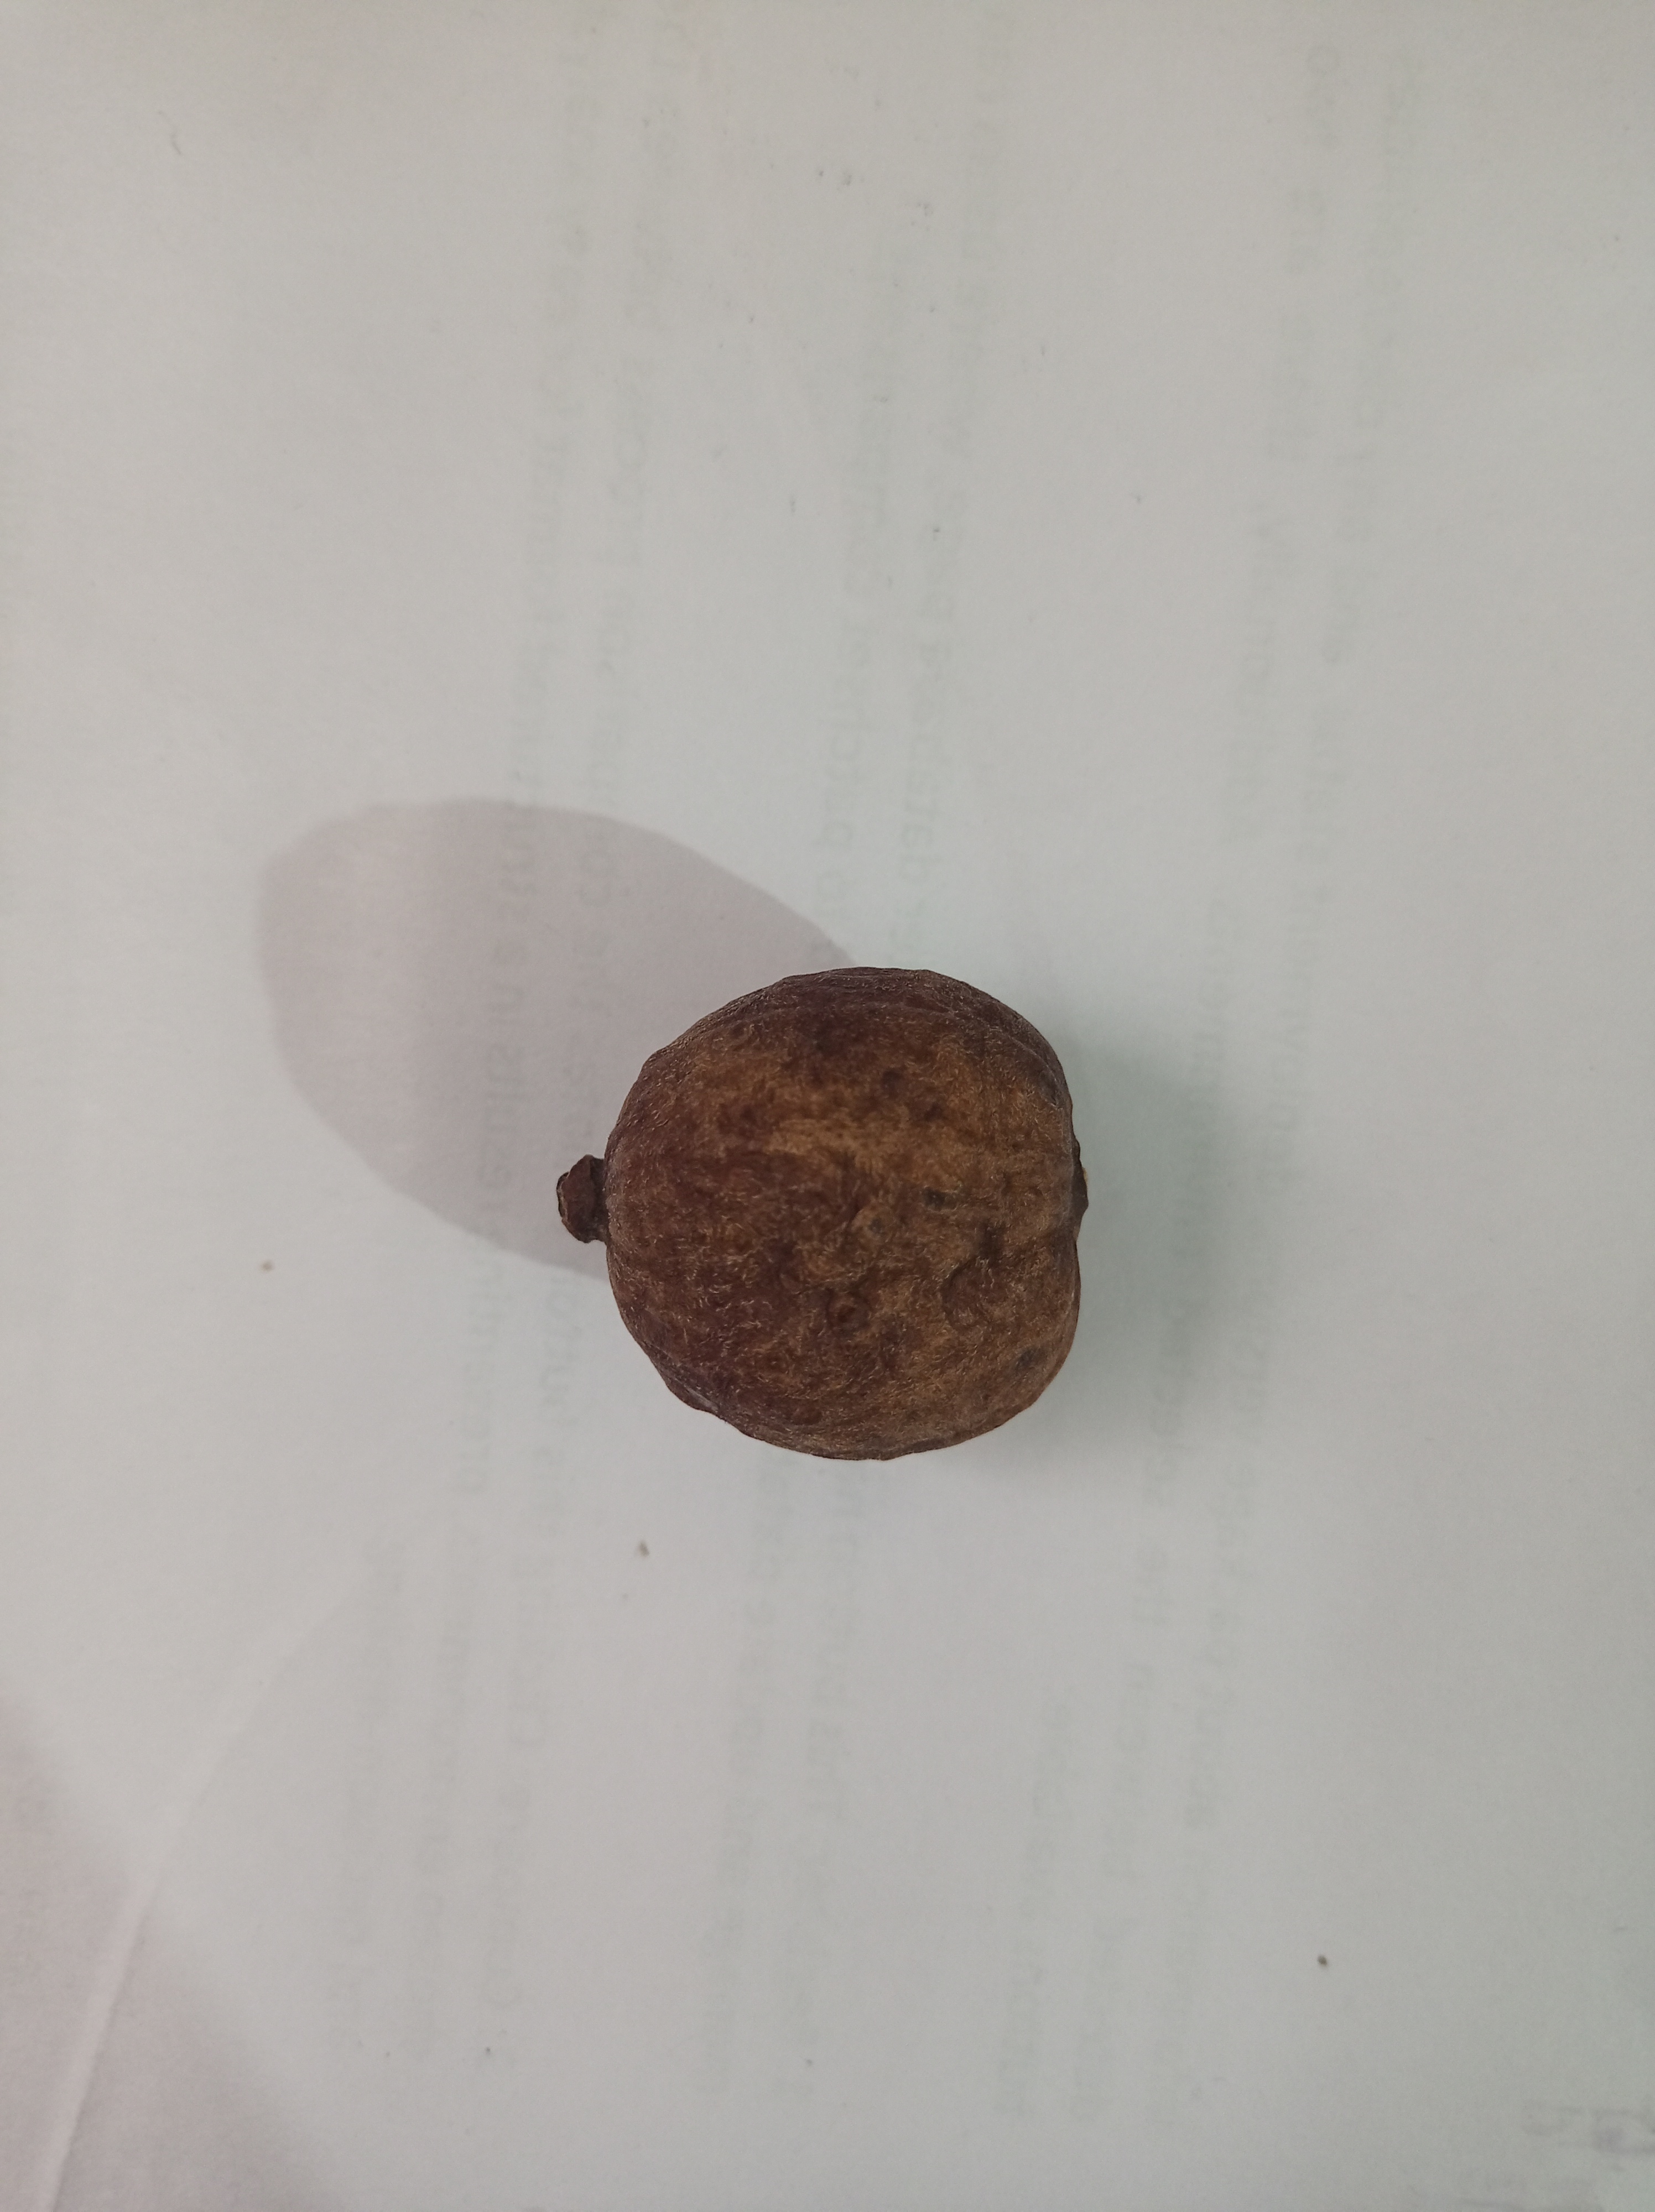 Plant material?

madanphal
